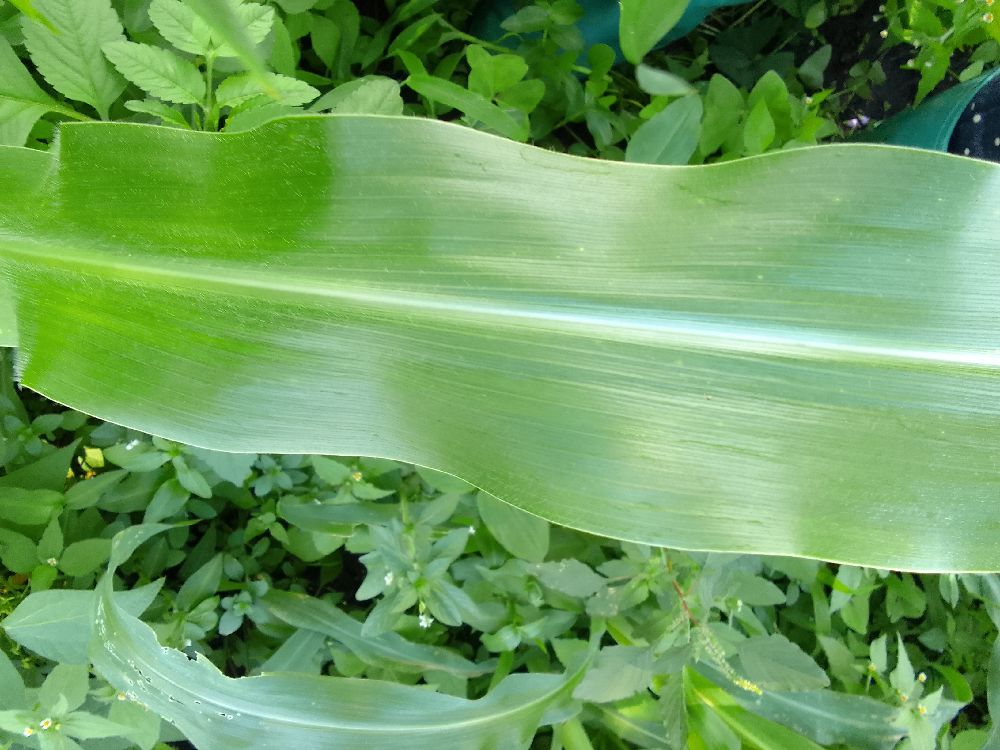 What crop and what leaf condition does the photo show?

maize, healthy
